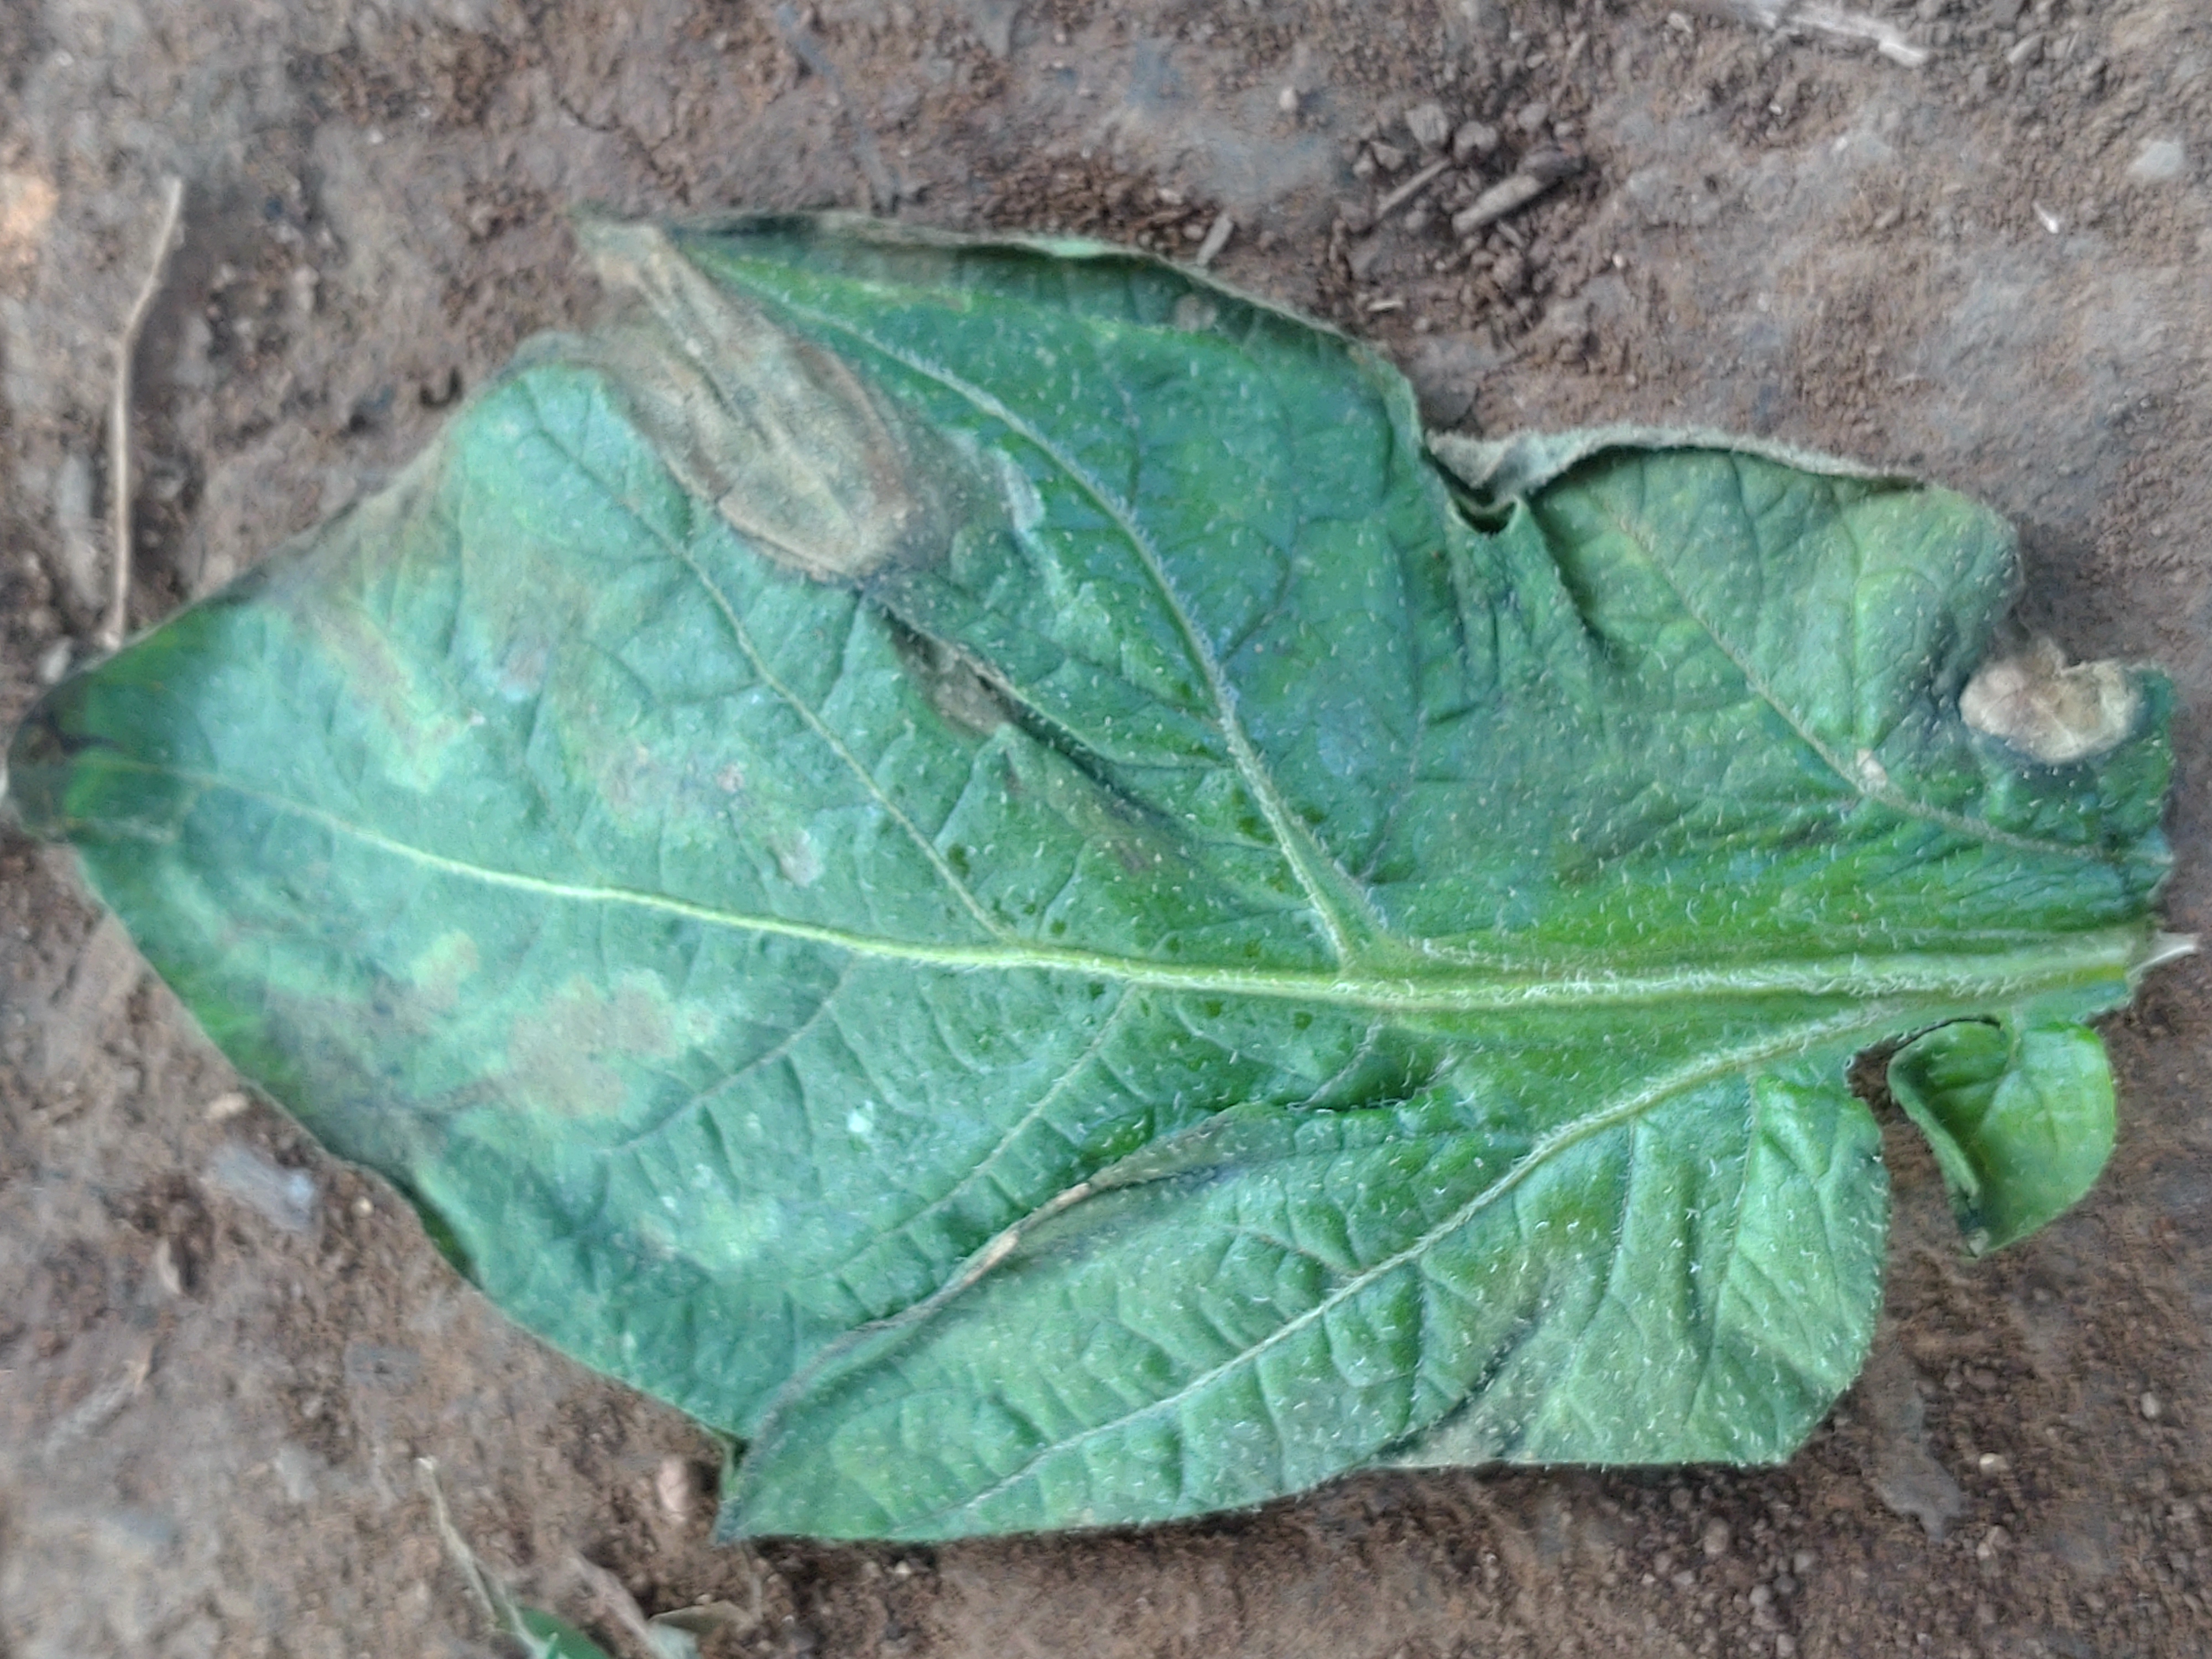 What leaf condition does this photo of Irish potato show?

early blight
